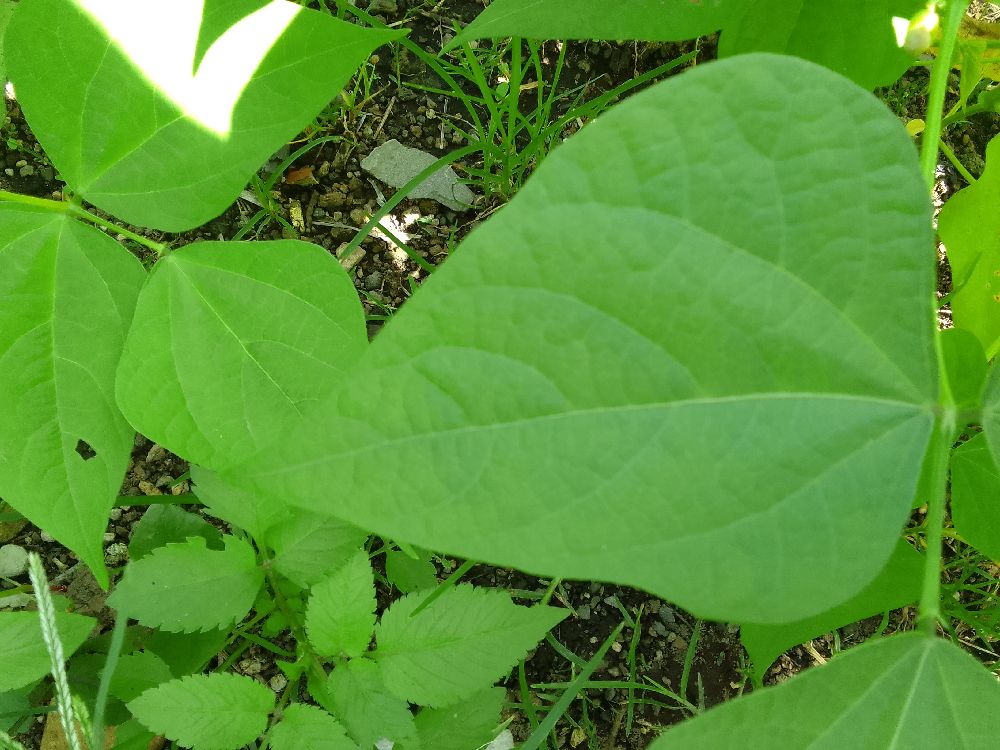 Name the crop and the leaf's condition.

common bean, healthy
